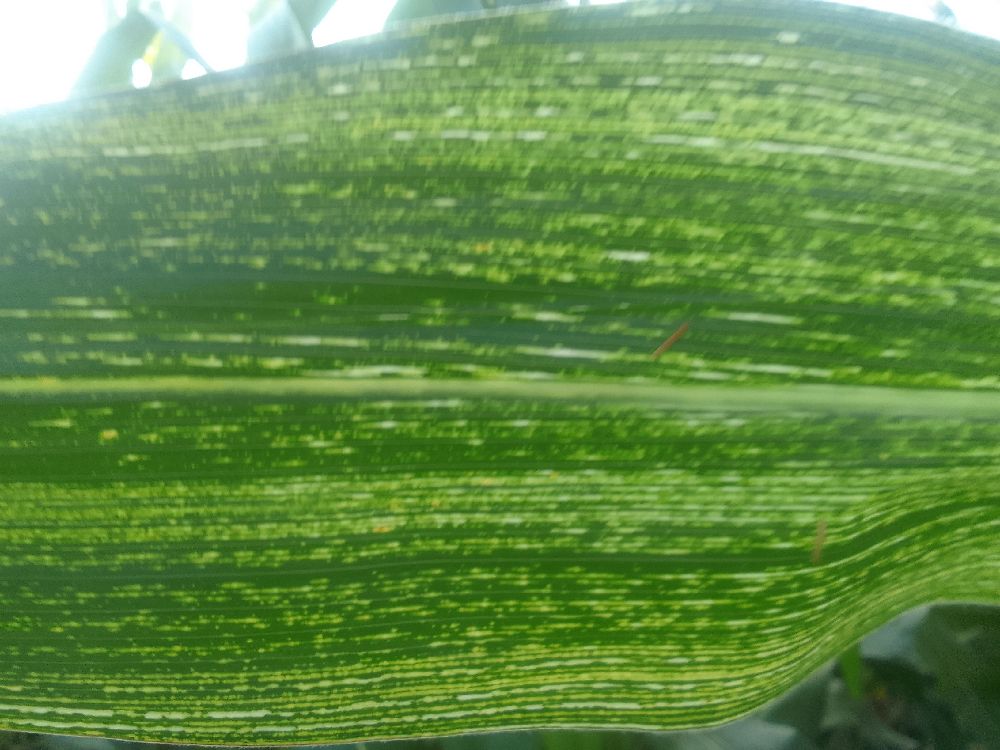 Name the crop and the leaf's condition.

maize, maize streak virus
